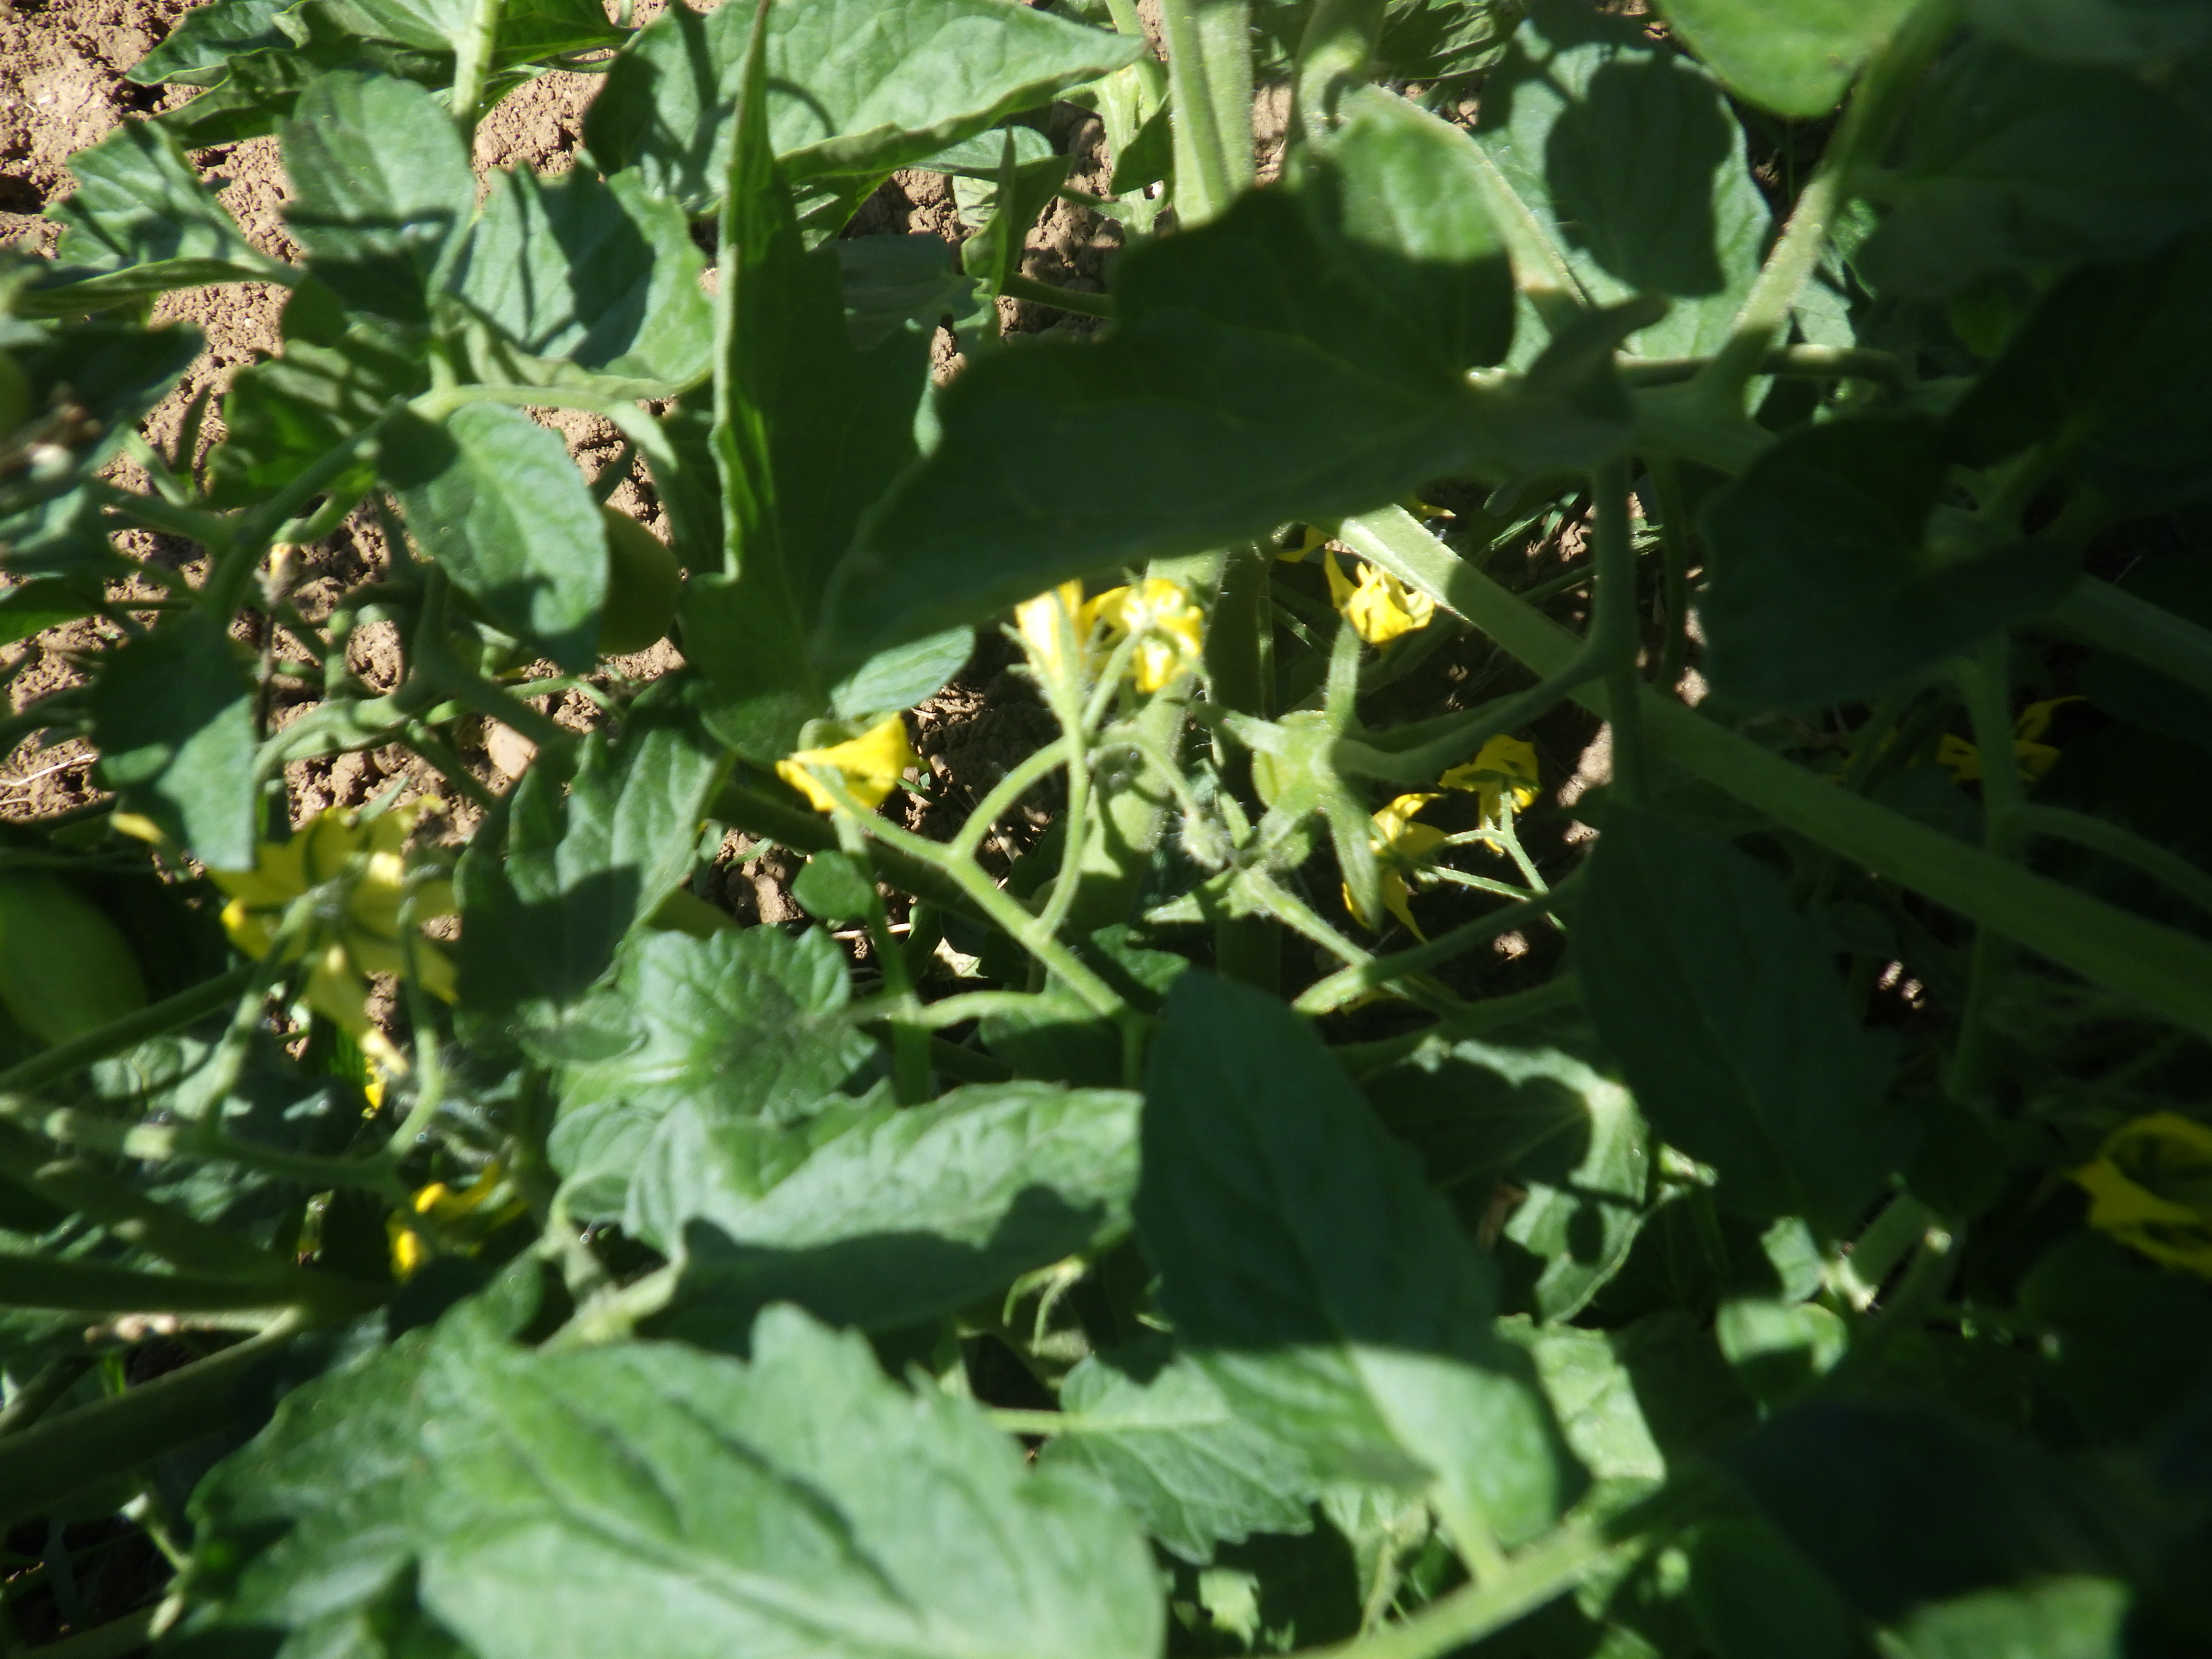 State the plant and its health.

tomato, healthy
